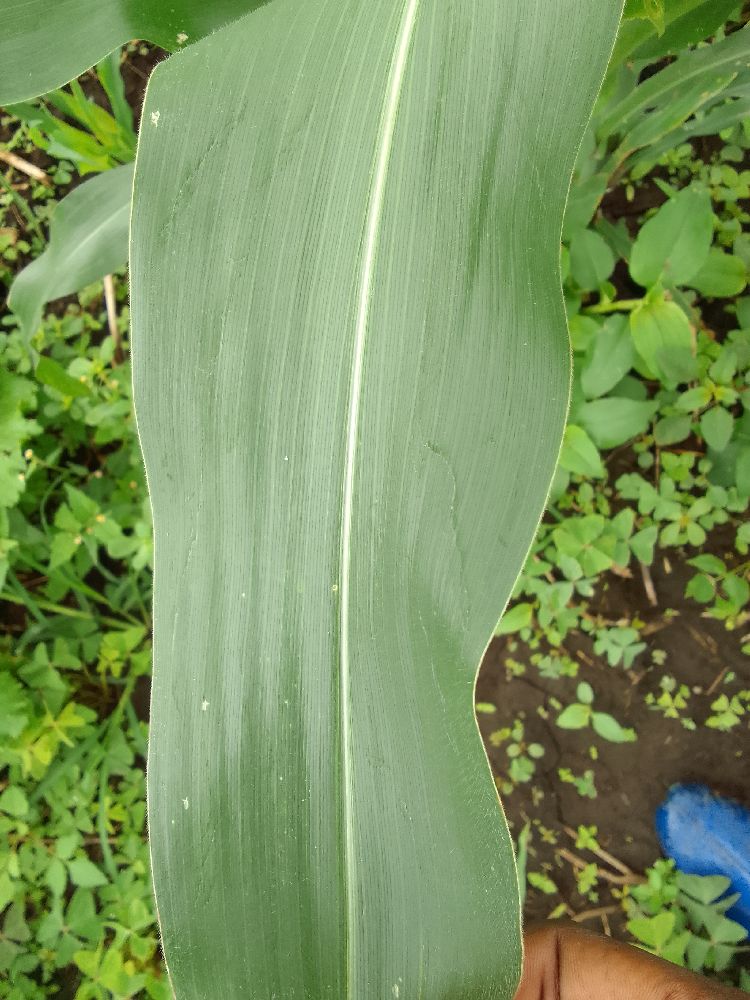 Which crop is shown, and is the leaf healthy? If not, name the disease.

maize, healthy
